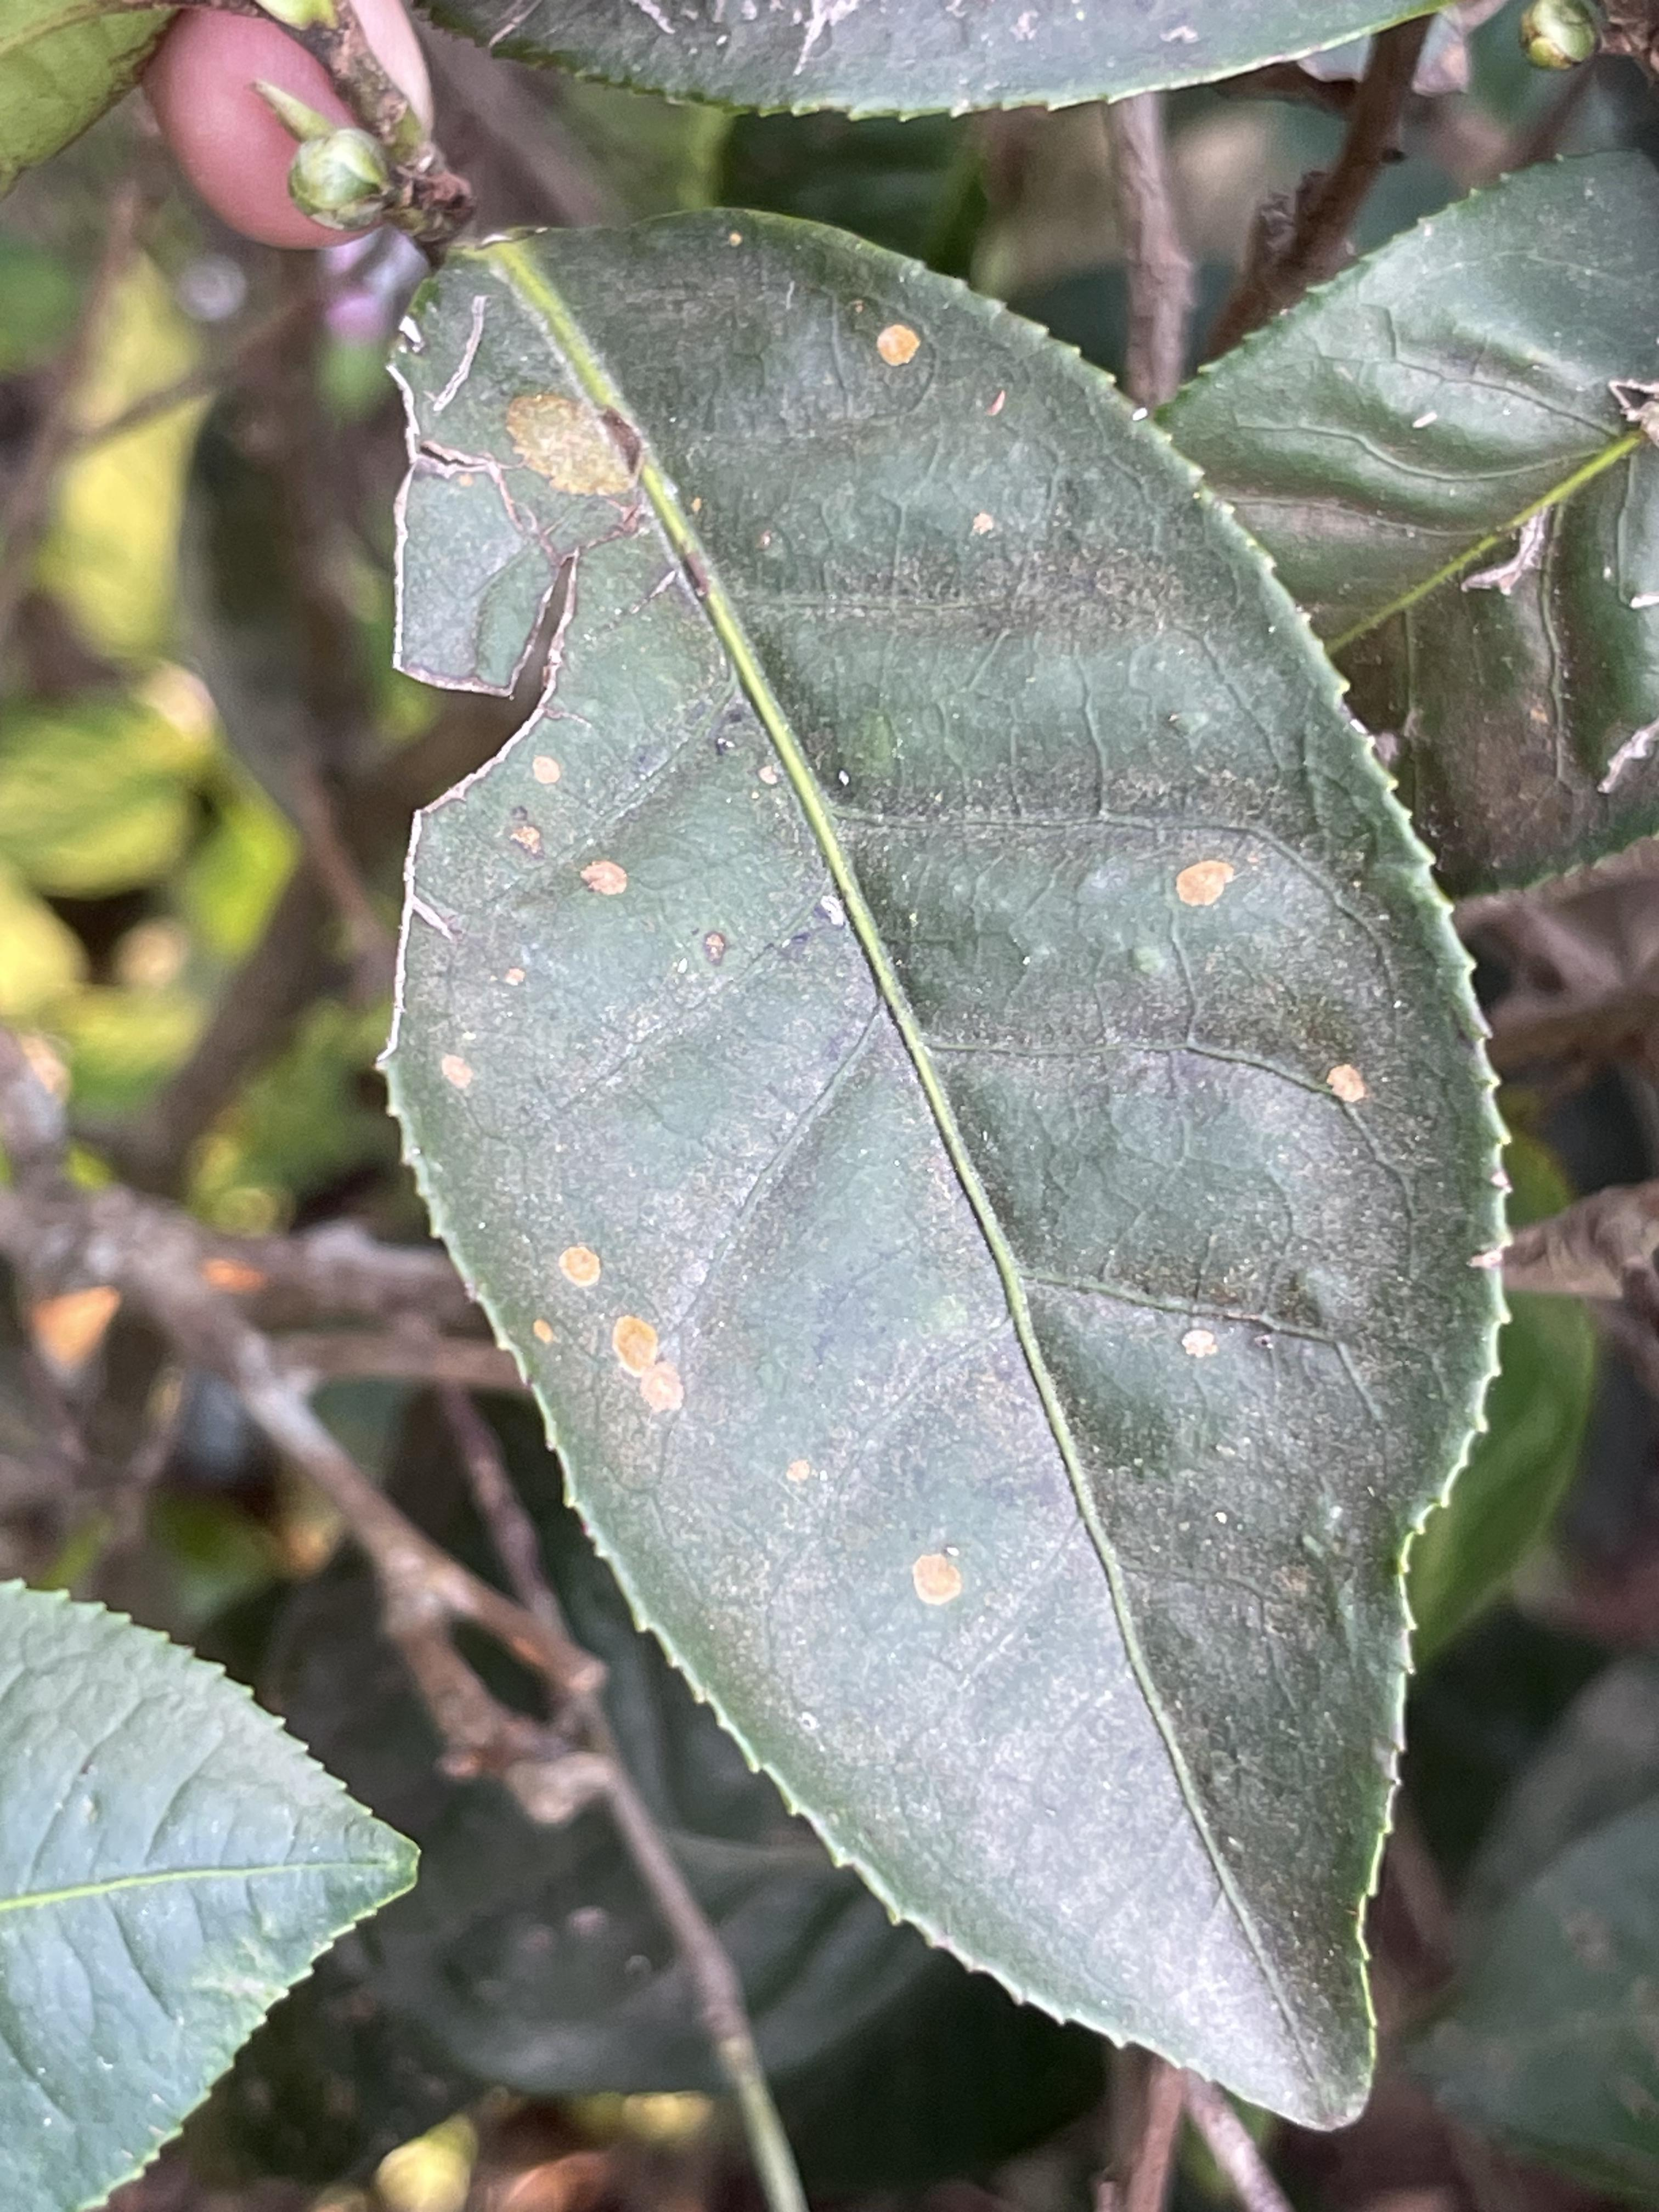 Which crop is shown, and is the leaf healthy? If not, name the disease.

tea, red rust
